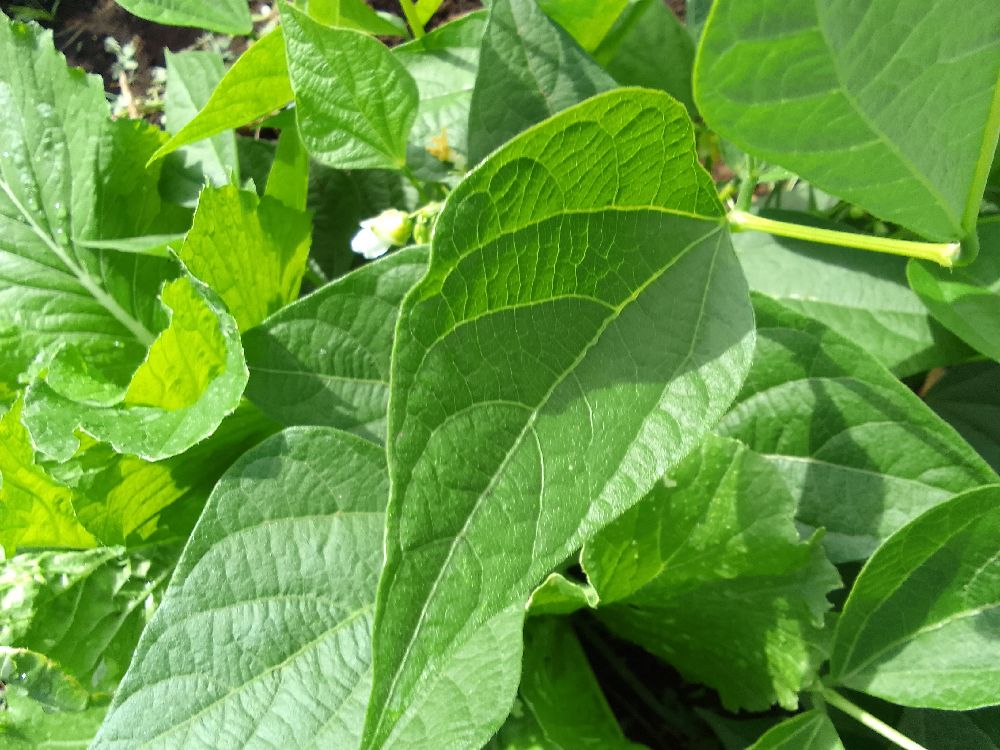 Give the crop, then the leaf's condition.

common bean, healthy
